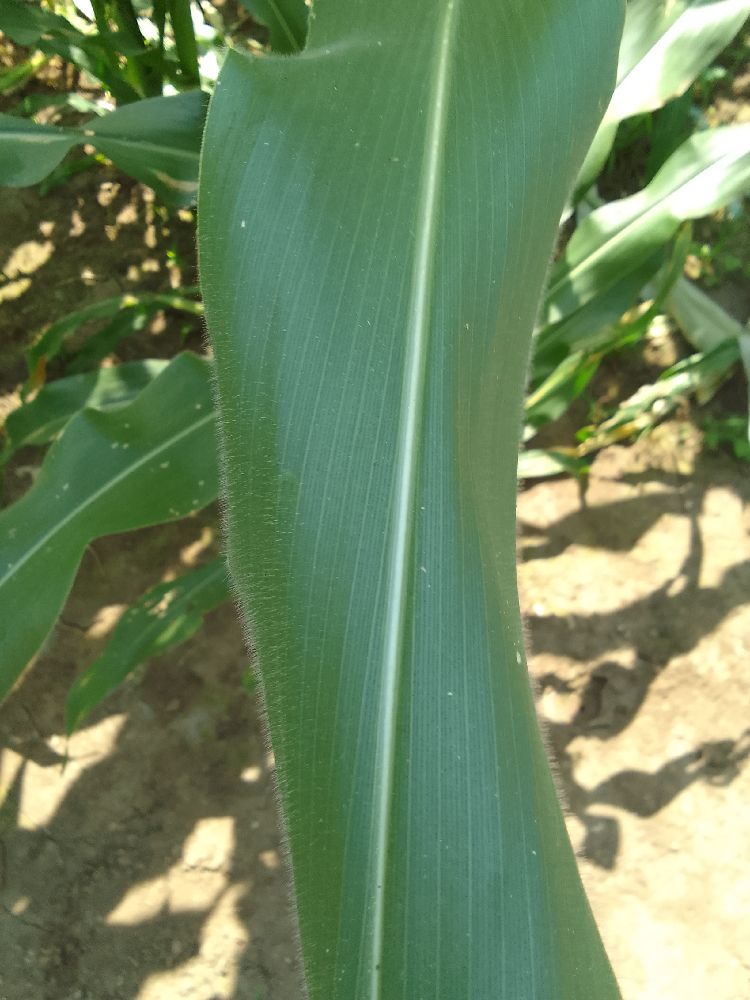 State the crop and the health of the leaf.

maize, healthy
